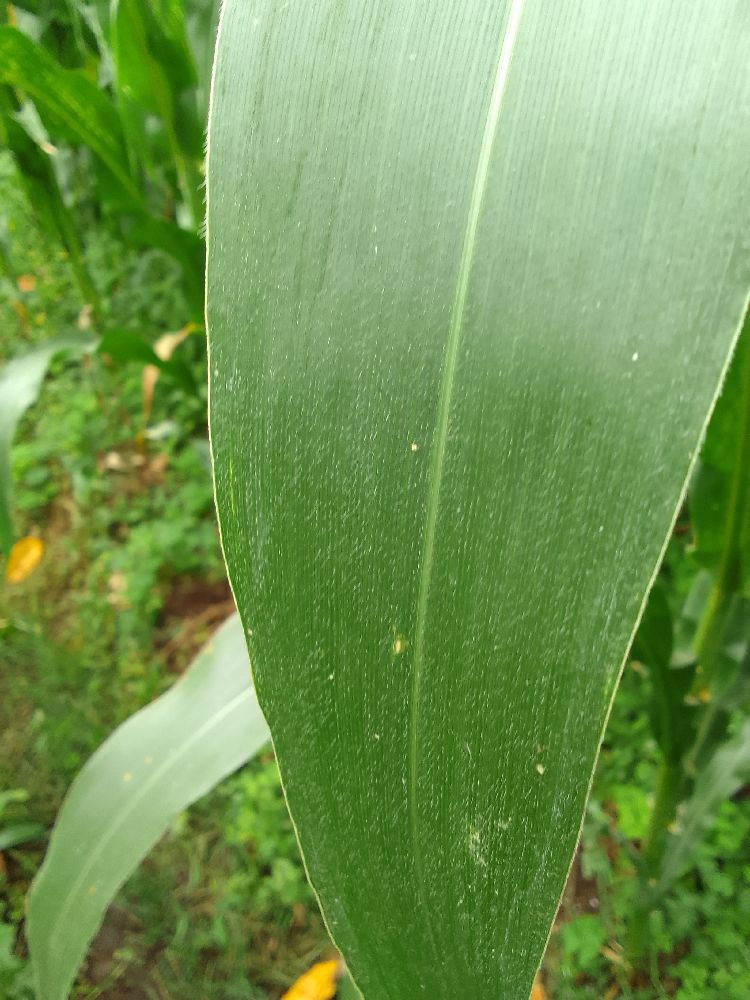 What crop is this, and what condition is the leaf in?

maize, healthy
